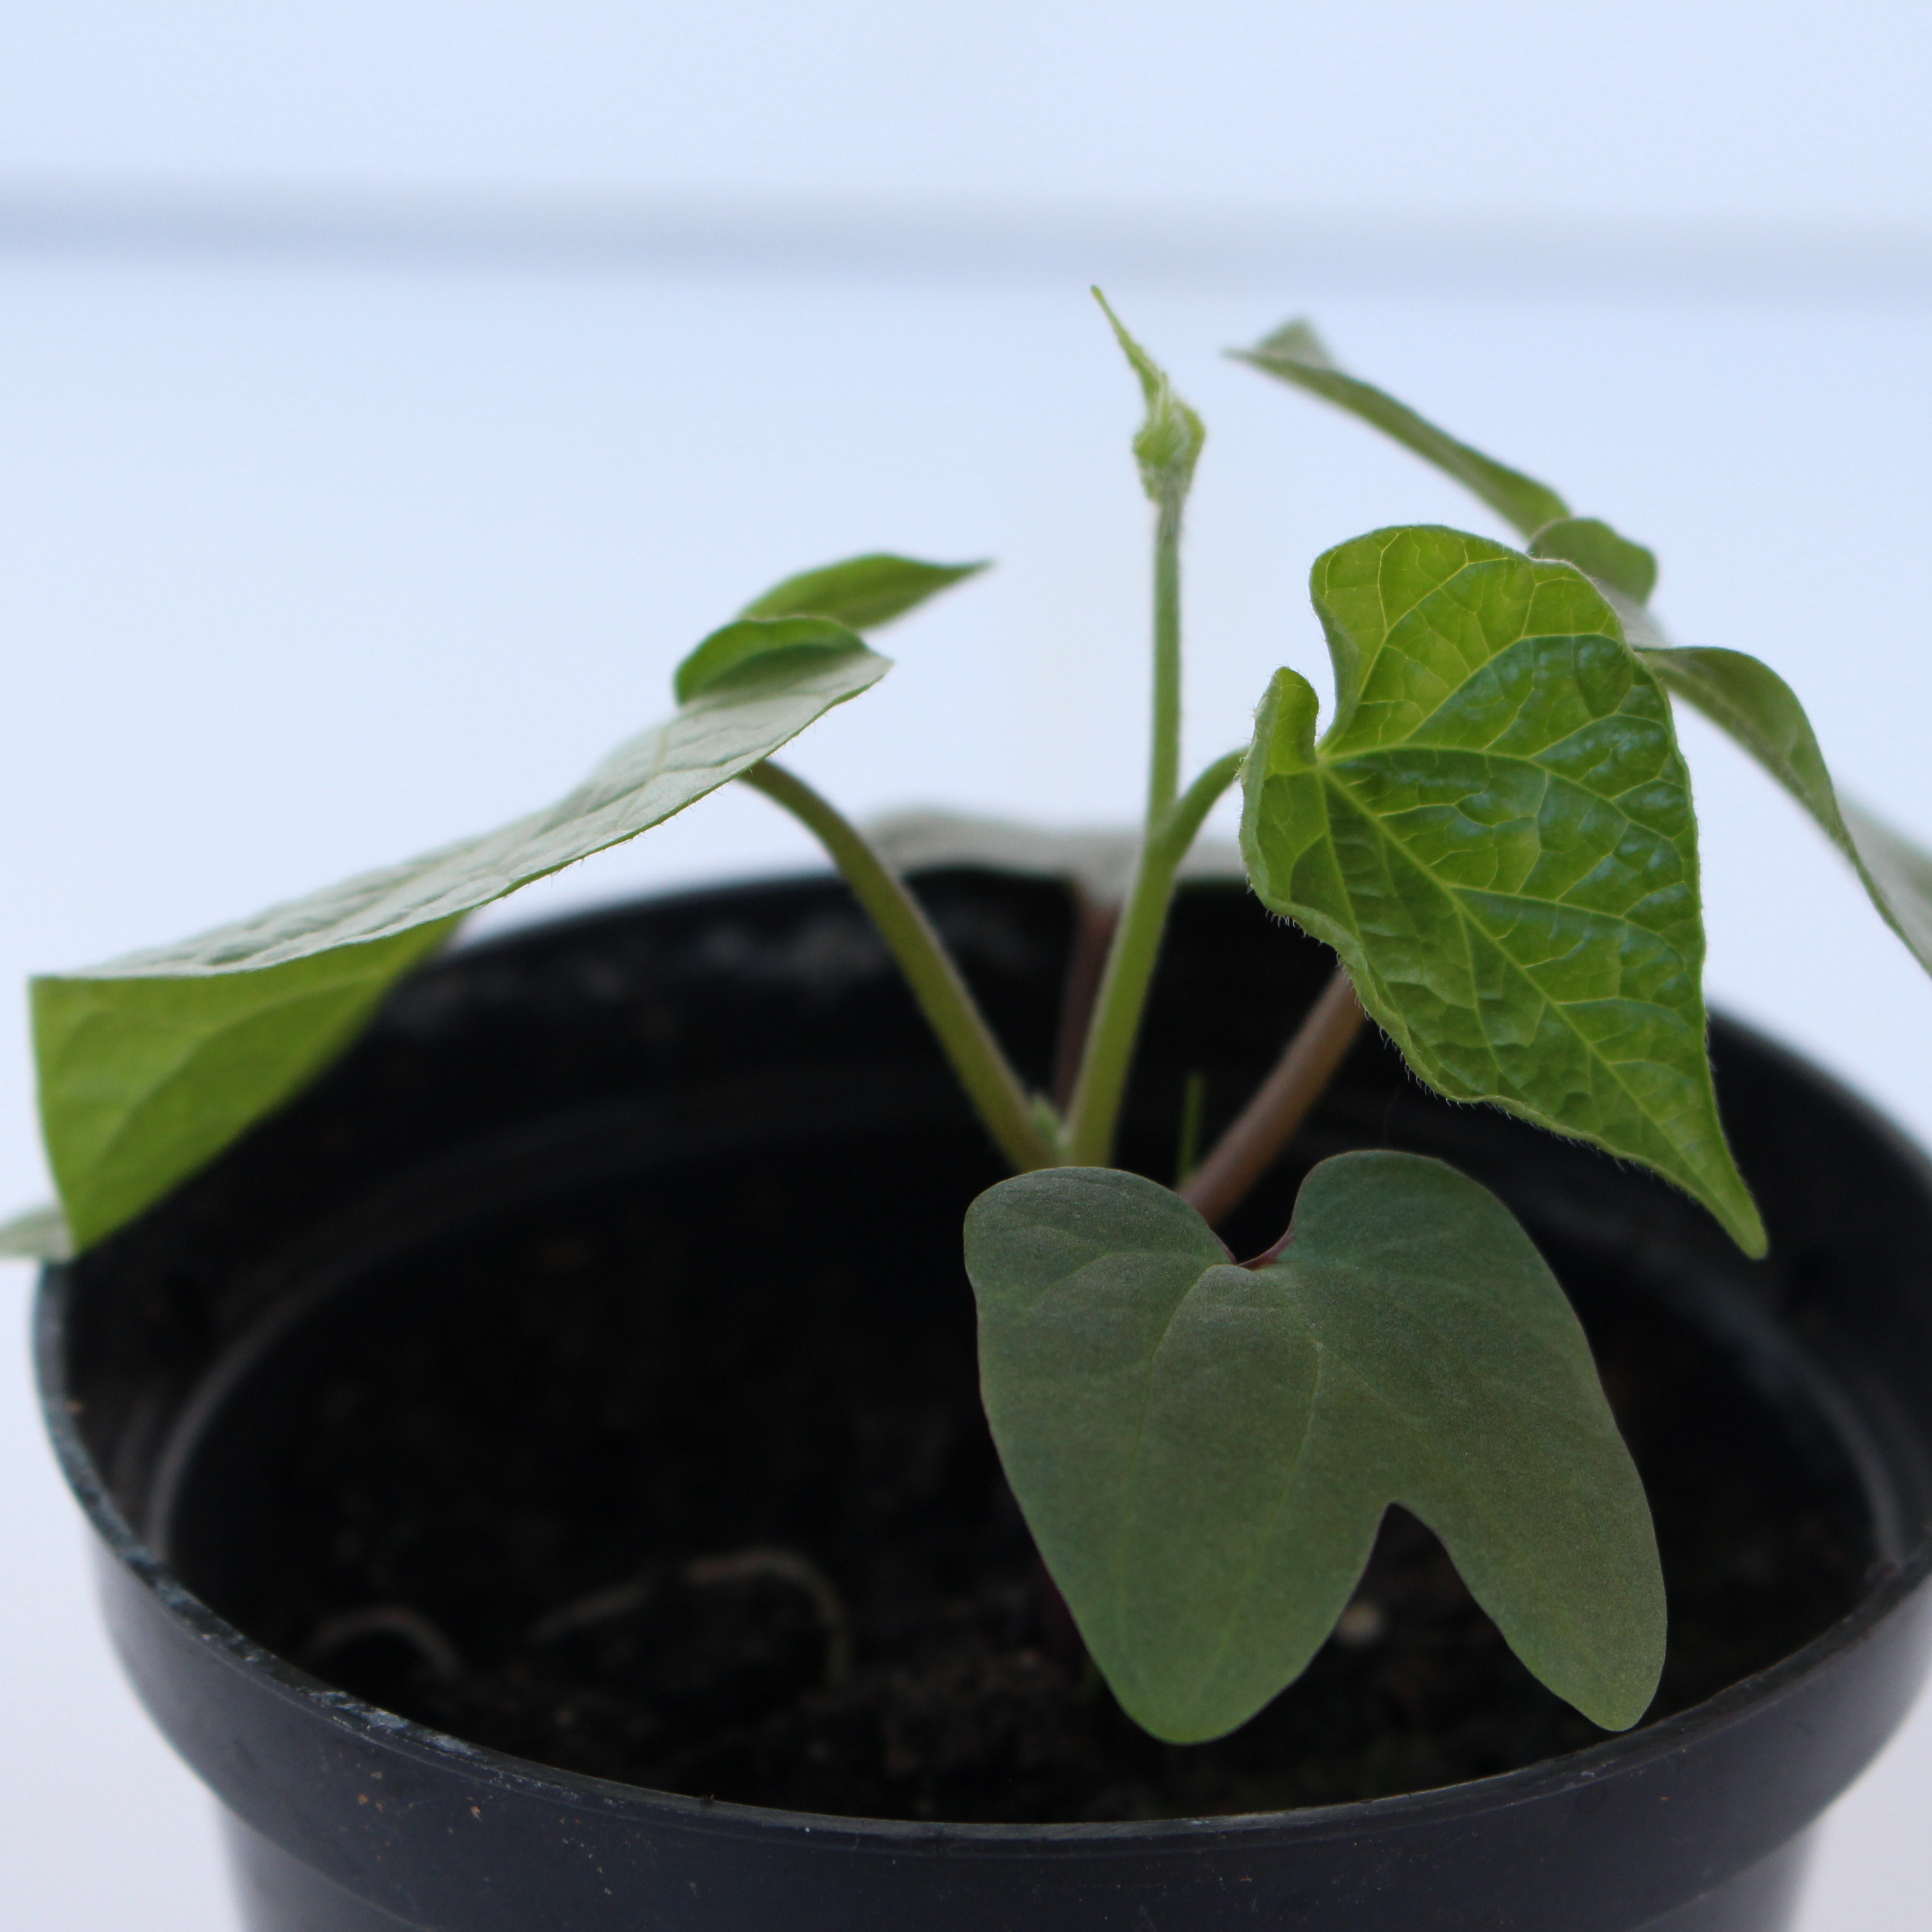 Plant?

Convolvulus arvensis
